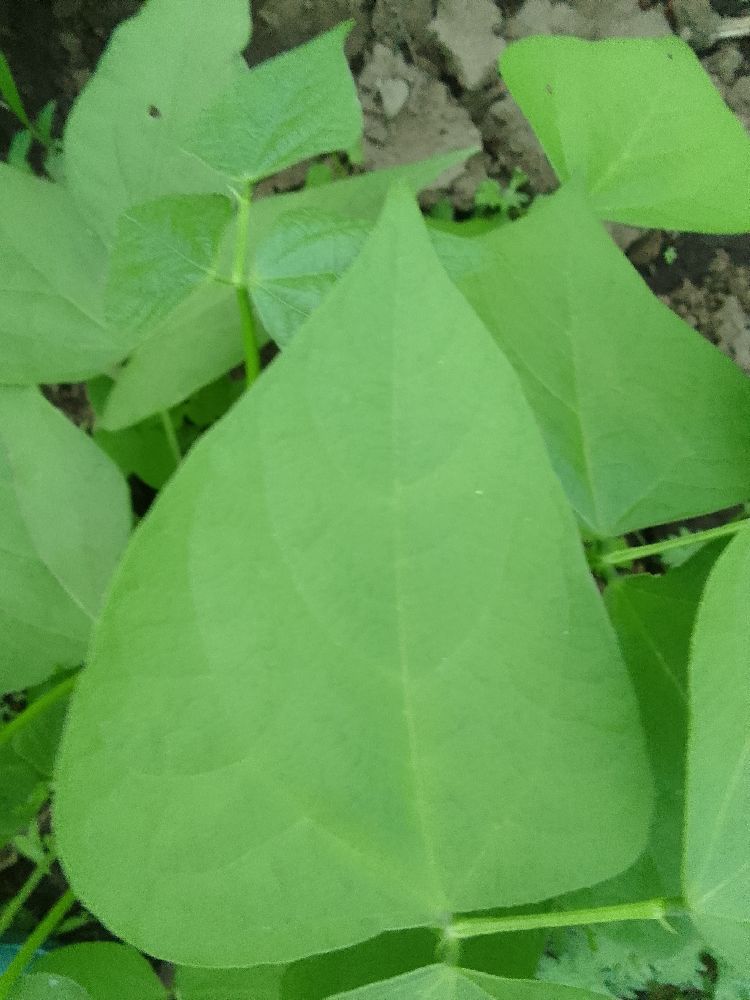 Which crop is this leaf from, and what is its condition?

common bean, healthy
